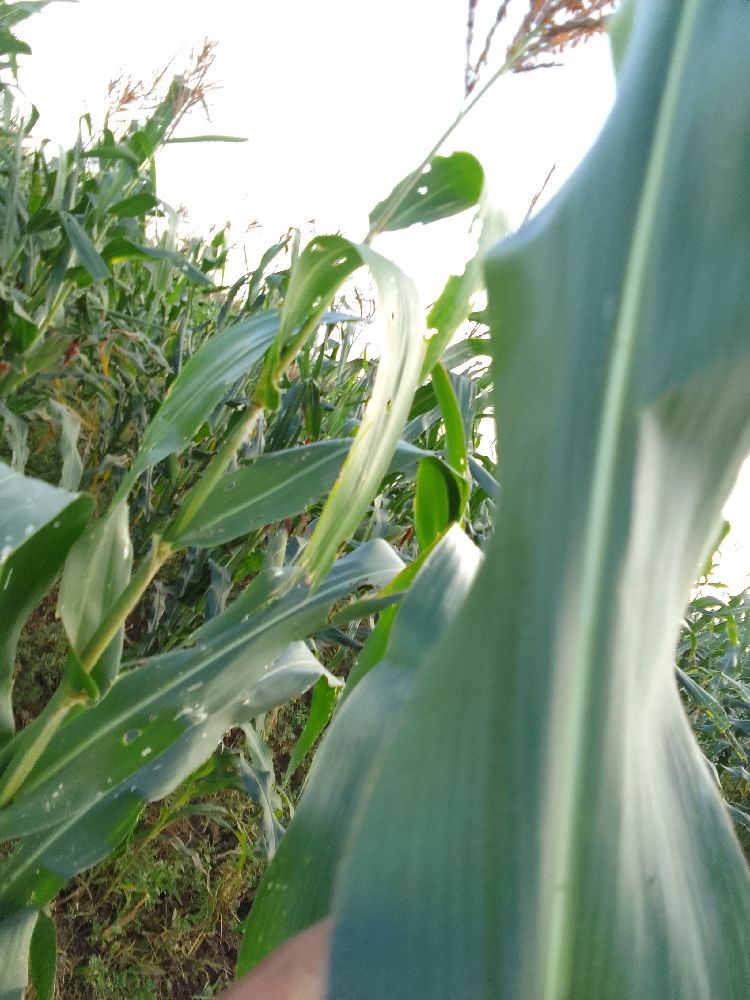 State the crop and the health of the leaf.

maize, healthy
